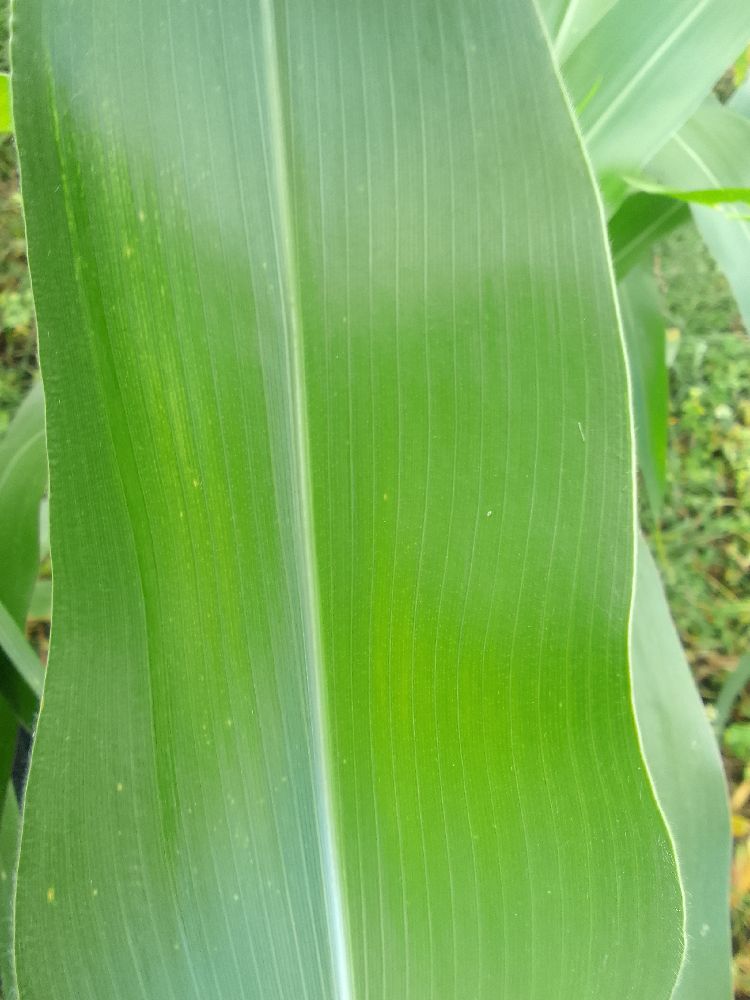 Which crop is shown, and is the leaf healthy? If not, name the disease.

maize, healthy
